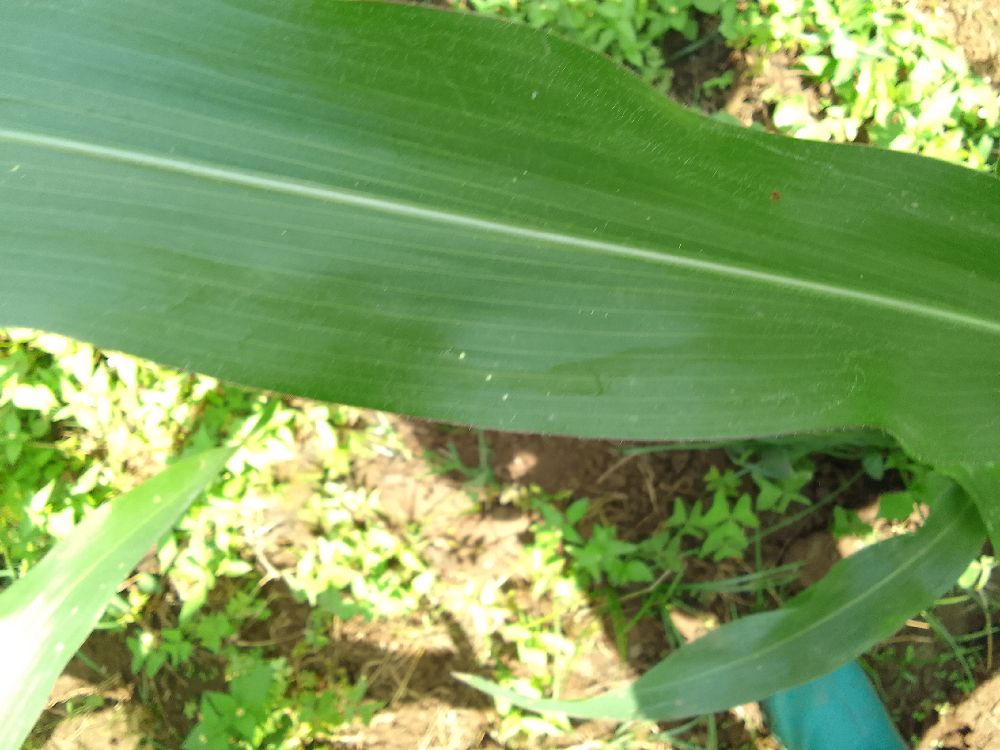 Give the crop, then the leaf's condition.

maize, healthy
